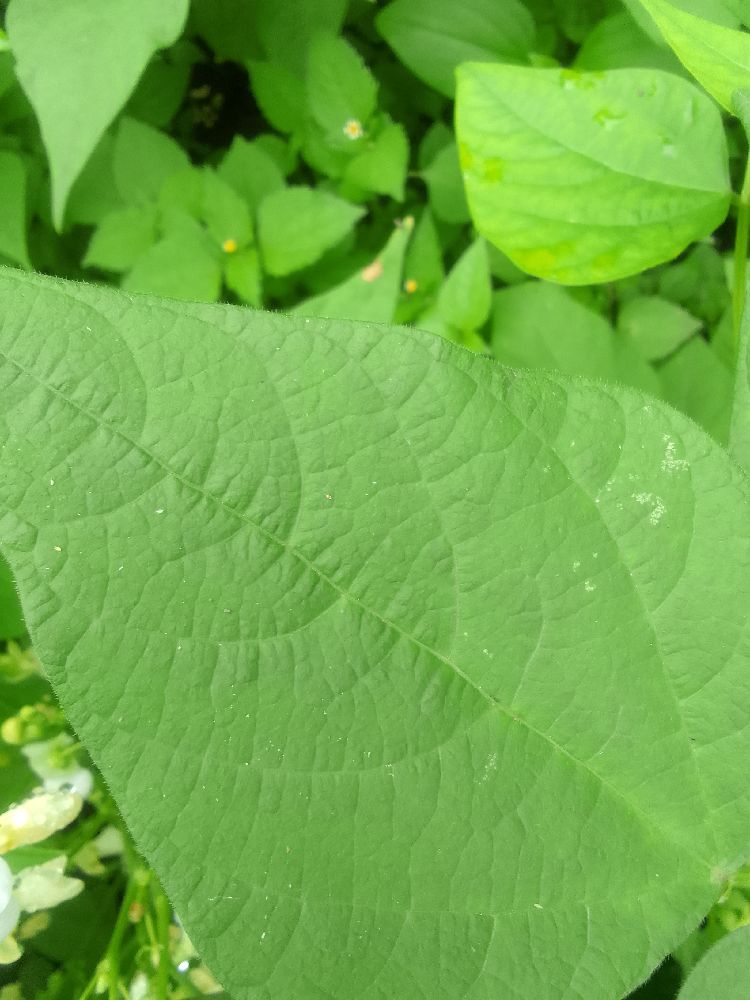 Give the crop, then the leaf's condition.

common bean, healthy
